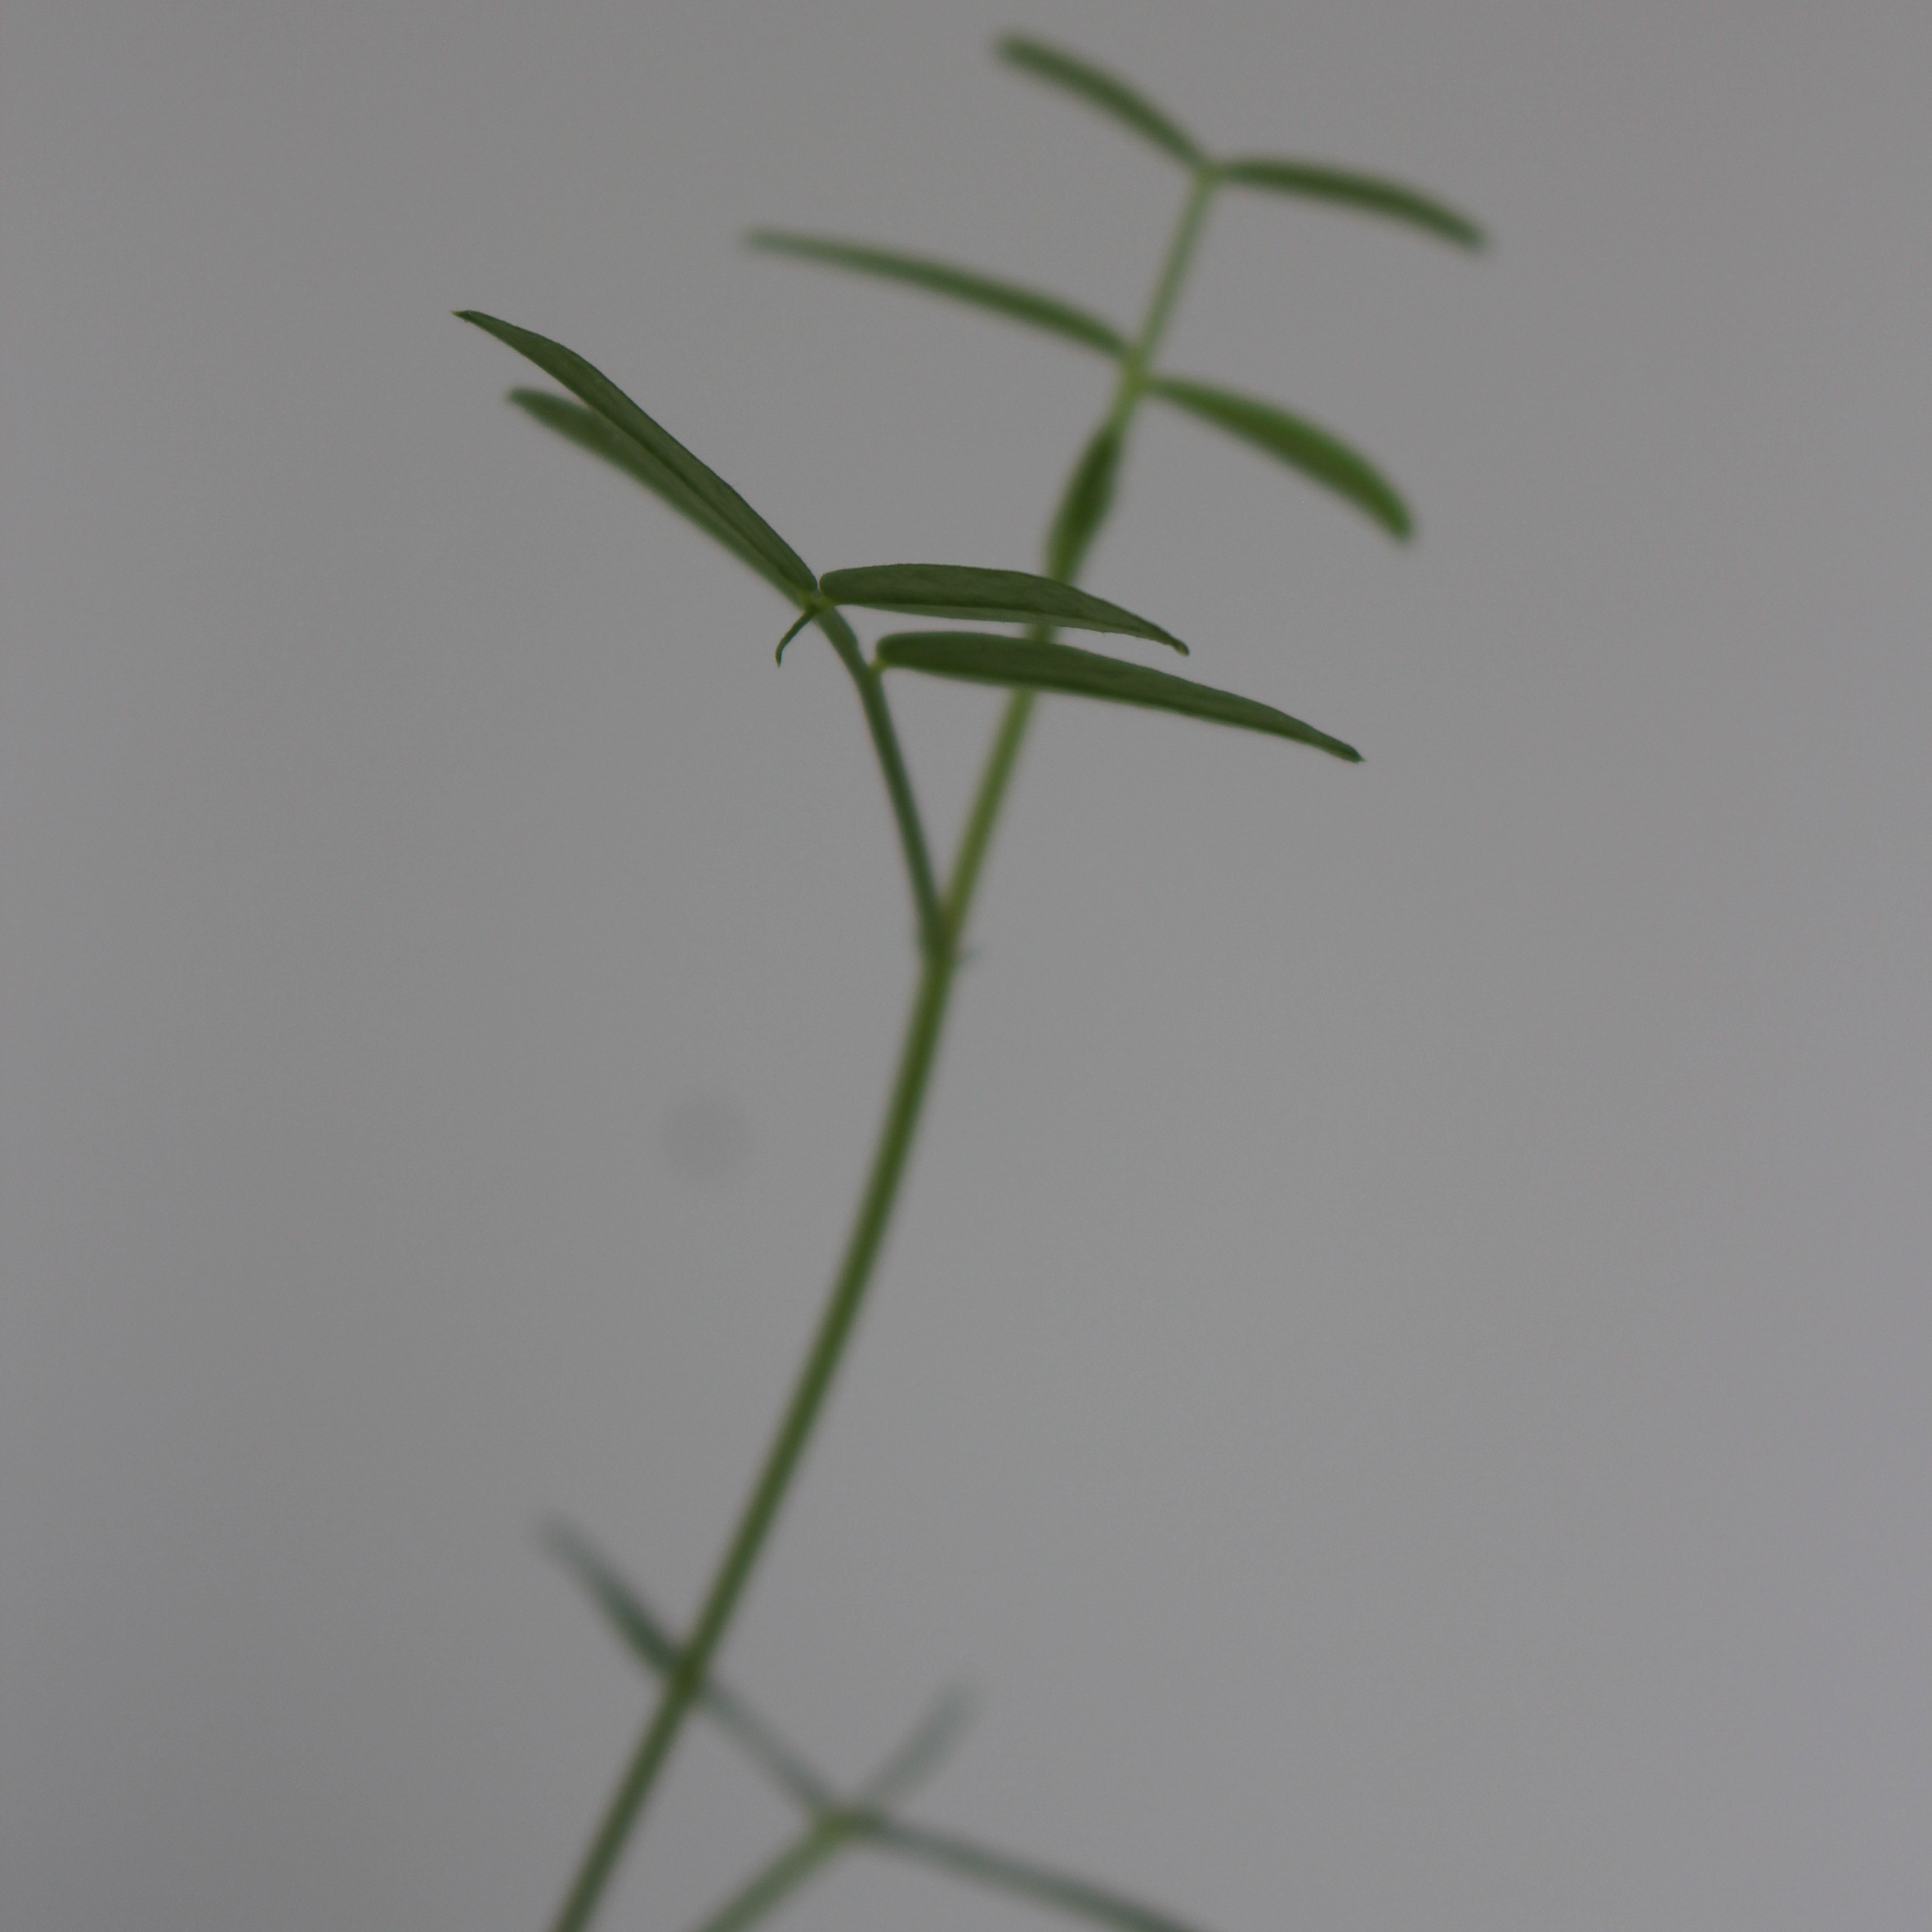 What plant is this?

Vicia sativa
